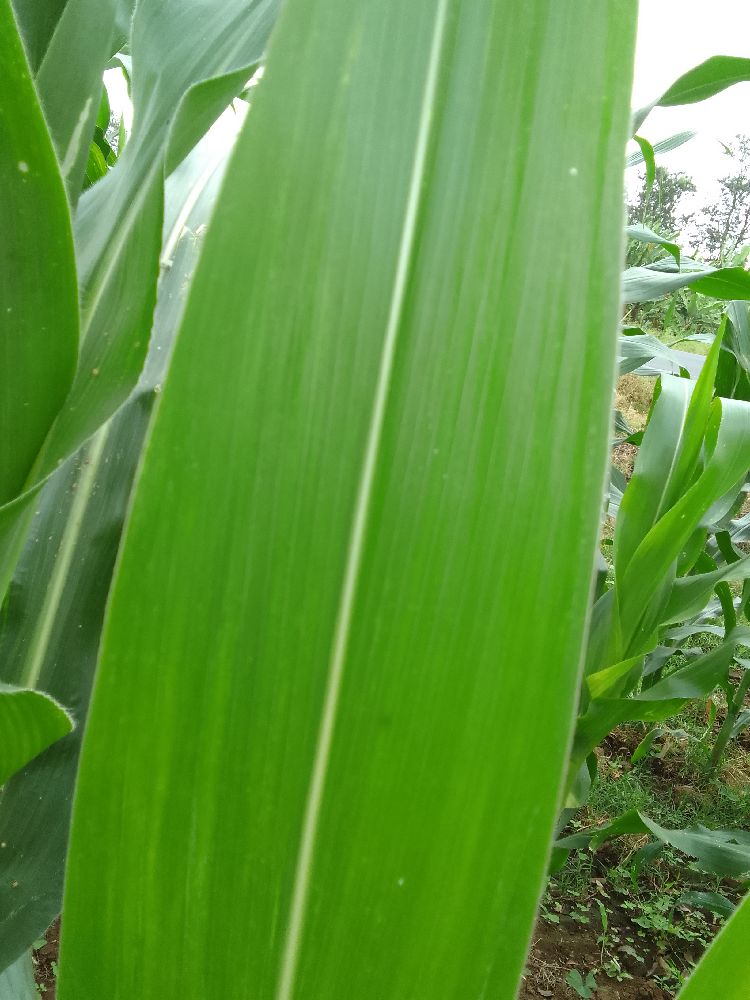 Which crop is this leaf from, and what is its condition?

maize, healthy
